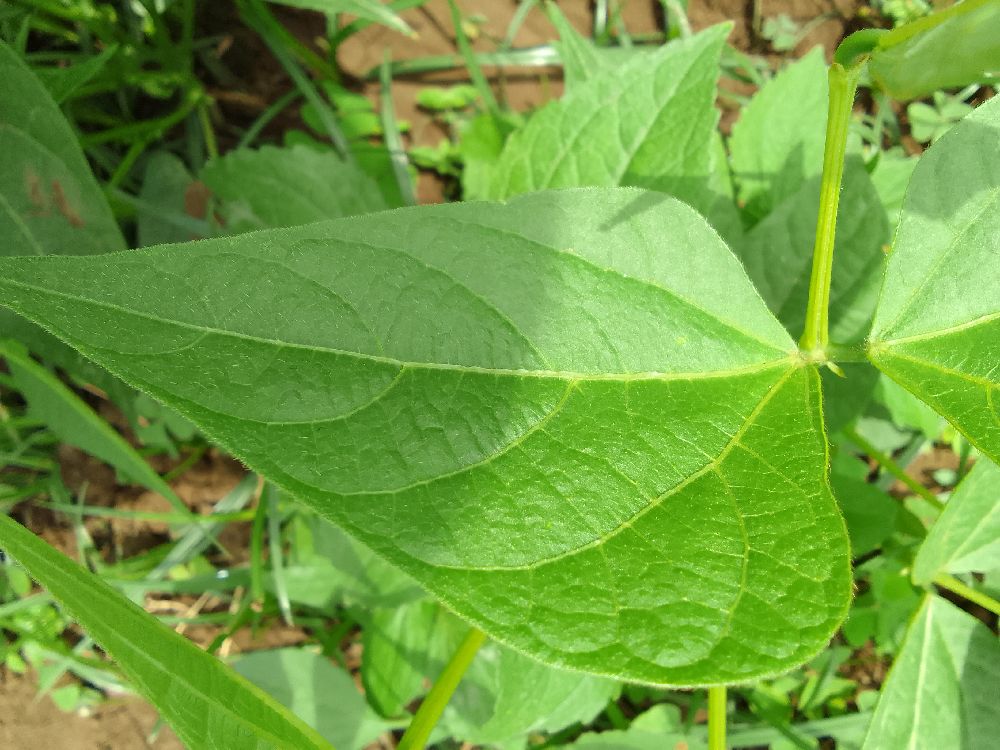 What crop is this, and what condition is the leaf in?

common bean, healthy
